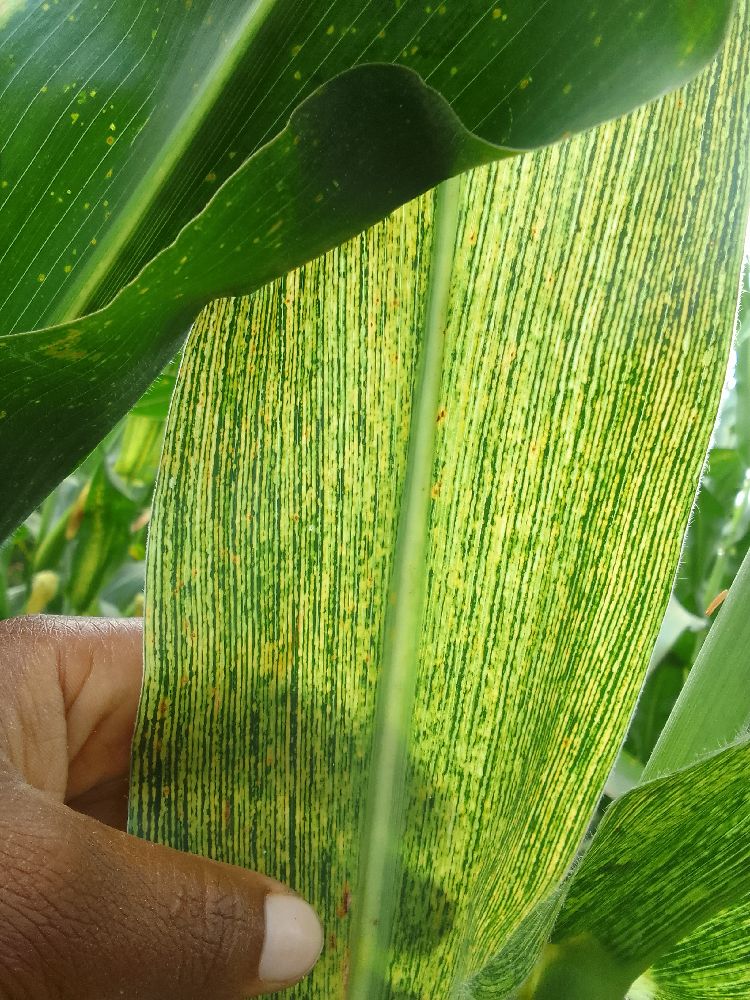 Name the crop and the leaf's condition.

maize, maize streak virus
